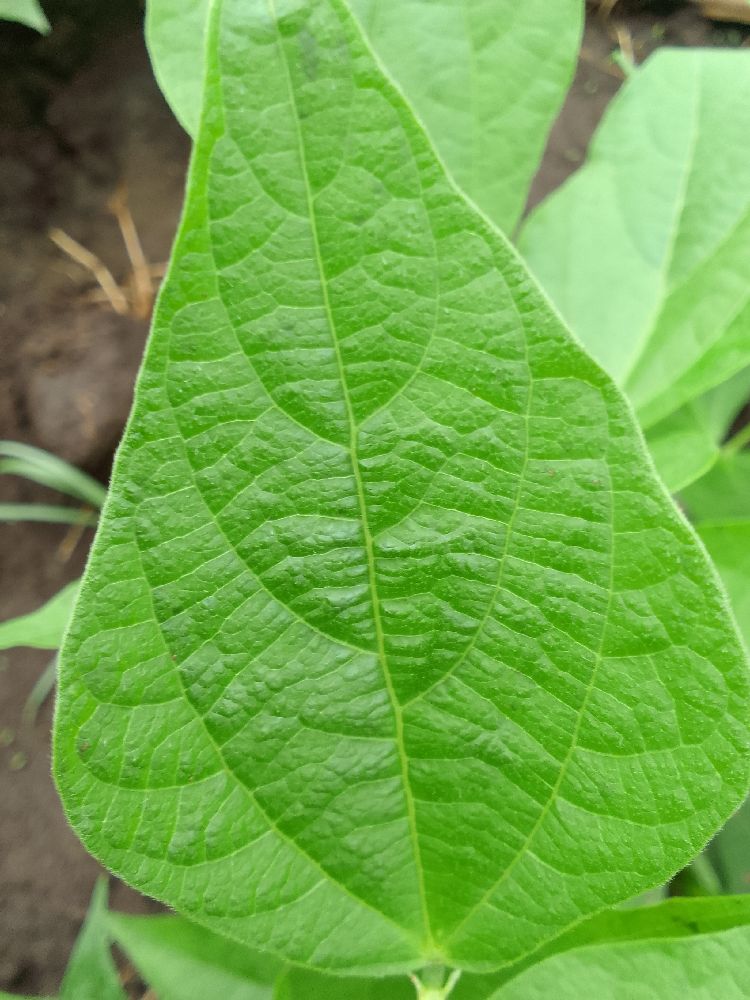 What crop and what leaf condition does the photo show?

common bean, healthy
